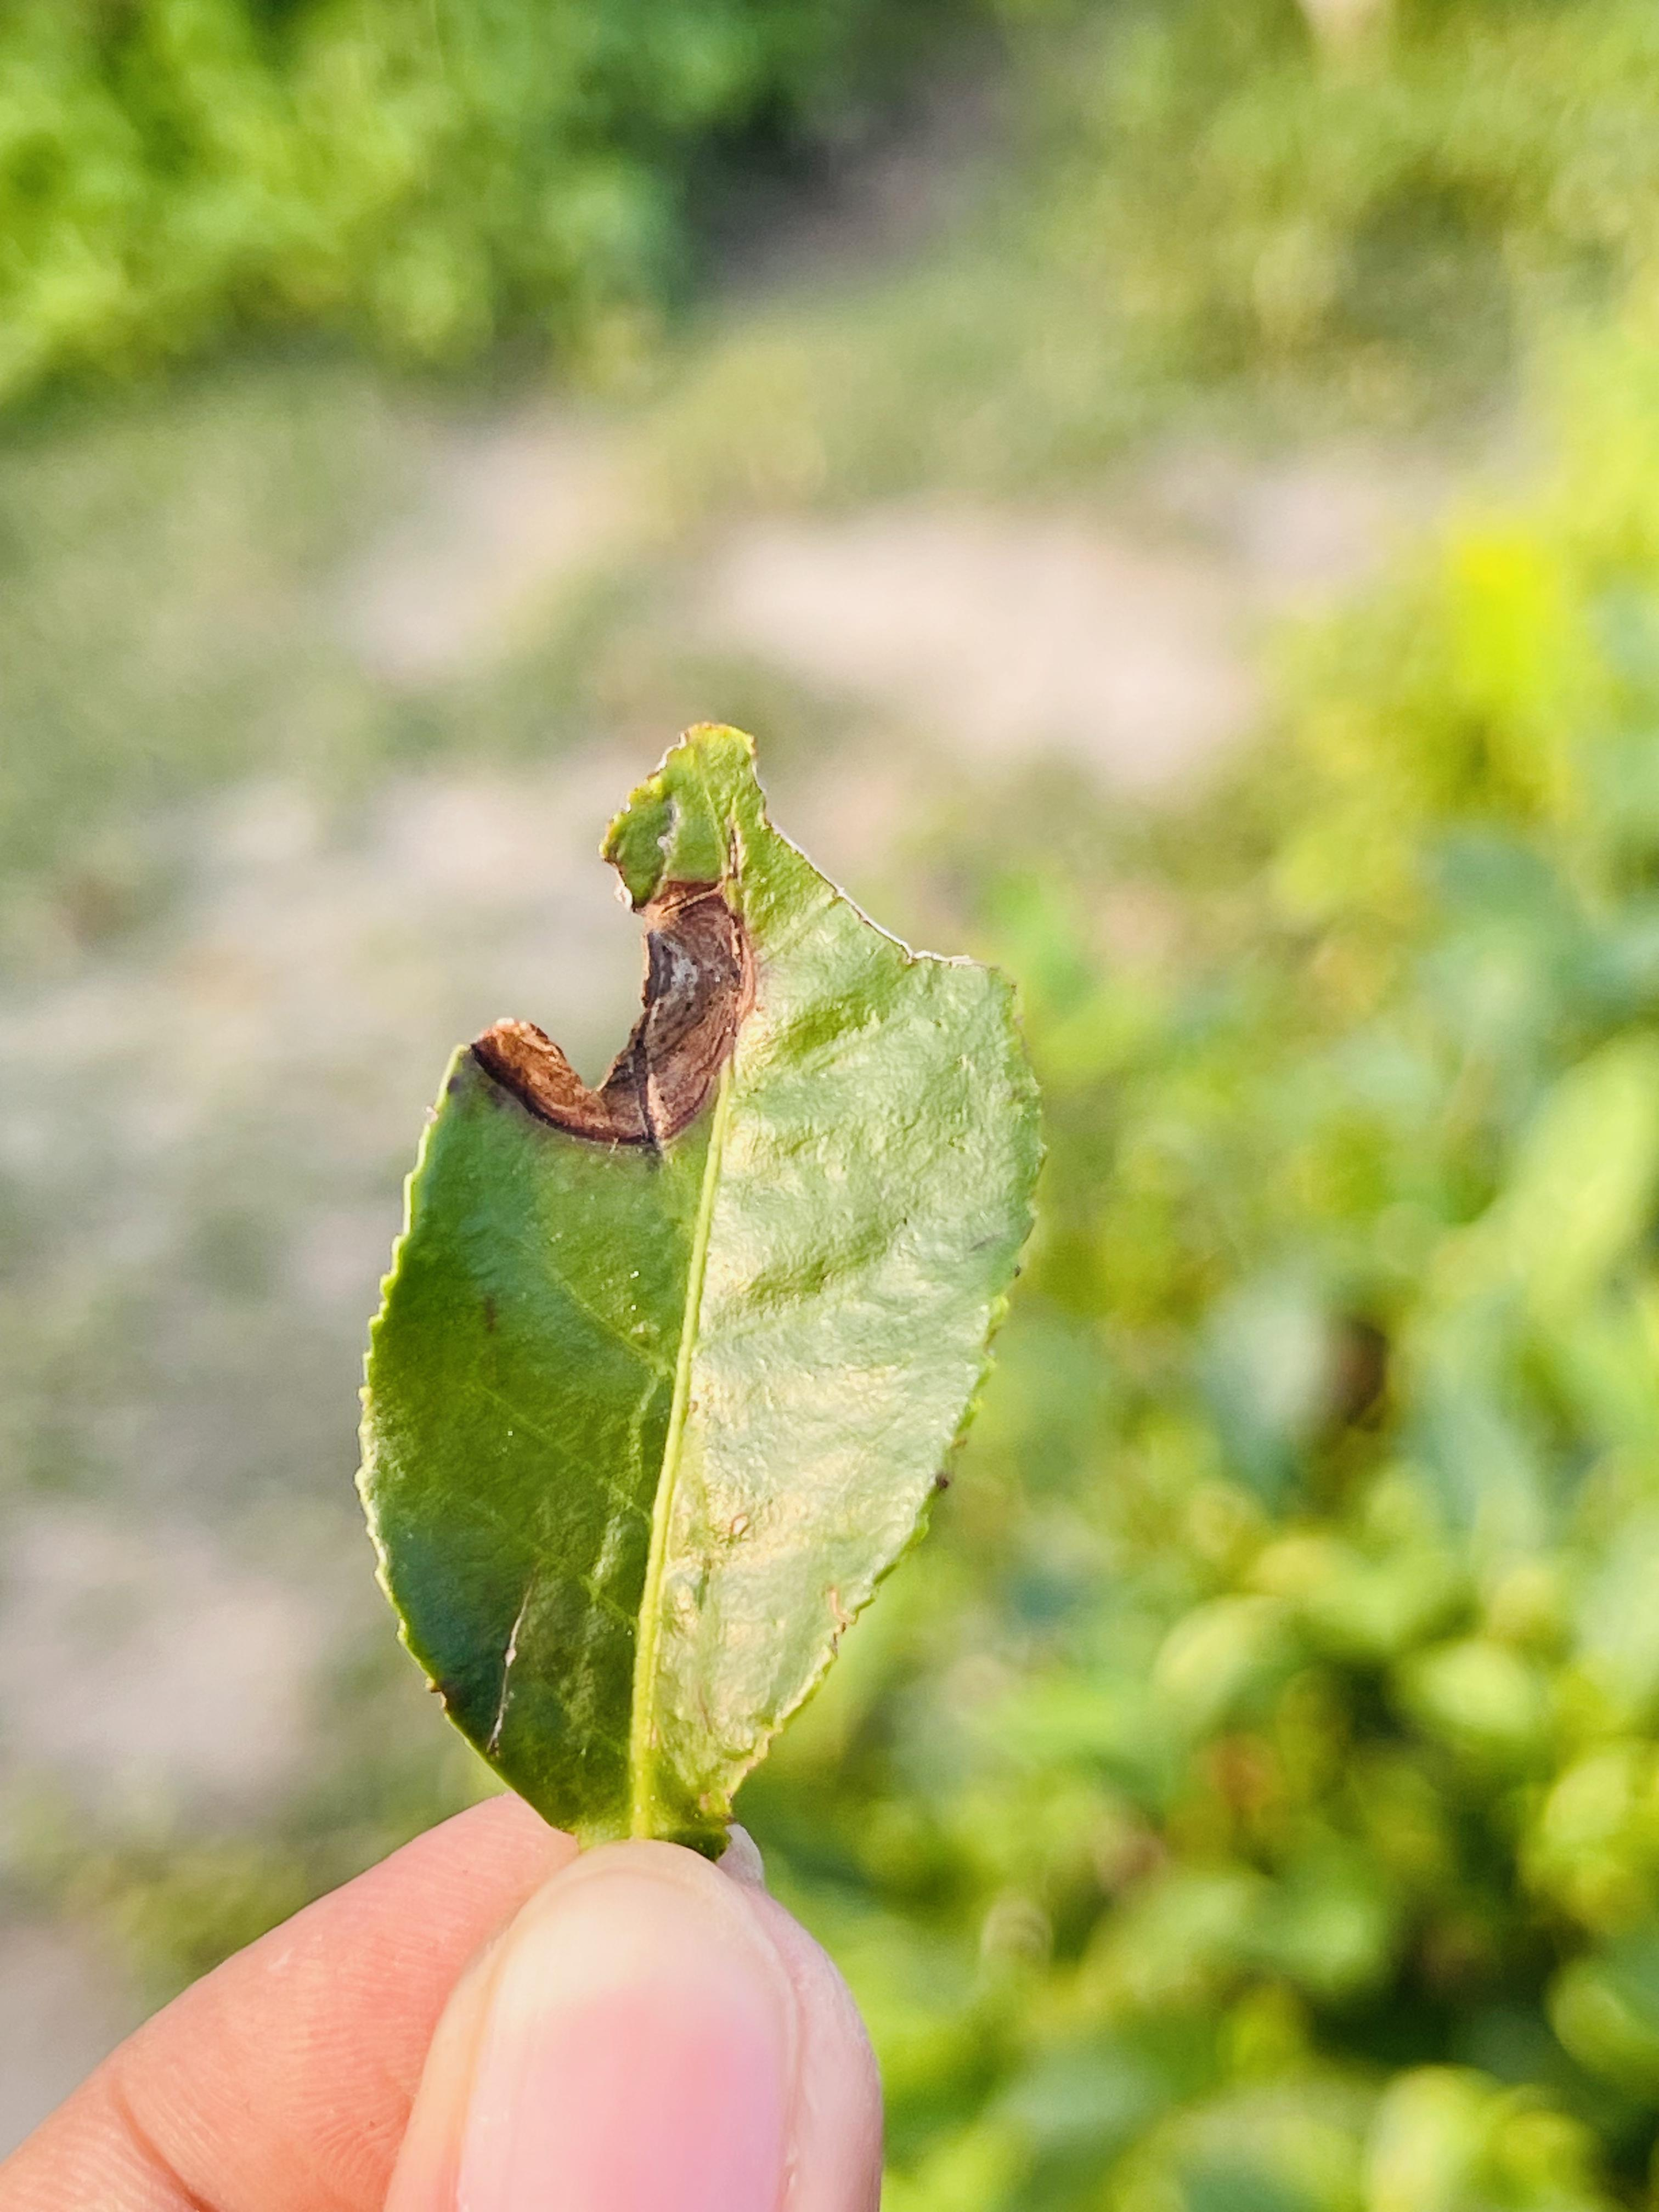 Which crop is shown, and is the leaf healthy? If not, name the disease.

tea, blight
